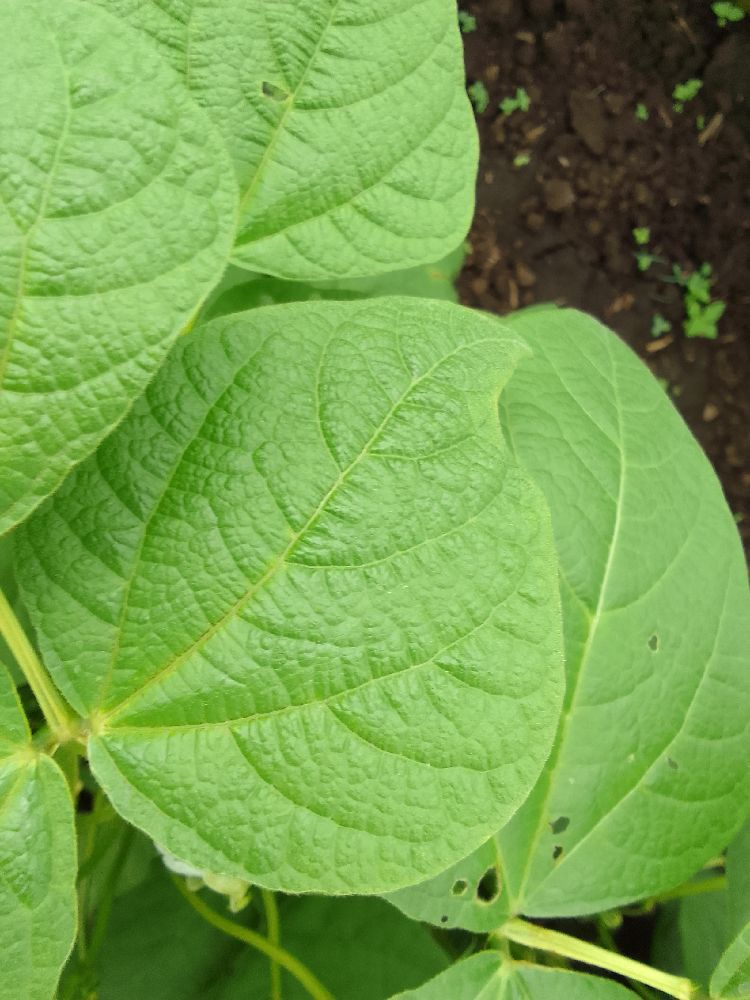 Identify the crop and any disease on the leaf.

common bean, healthy
